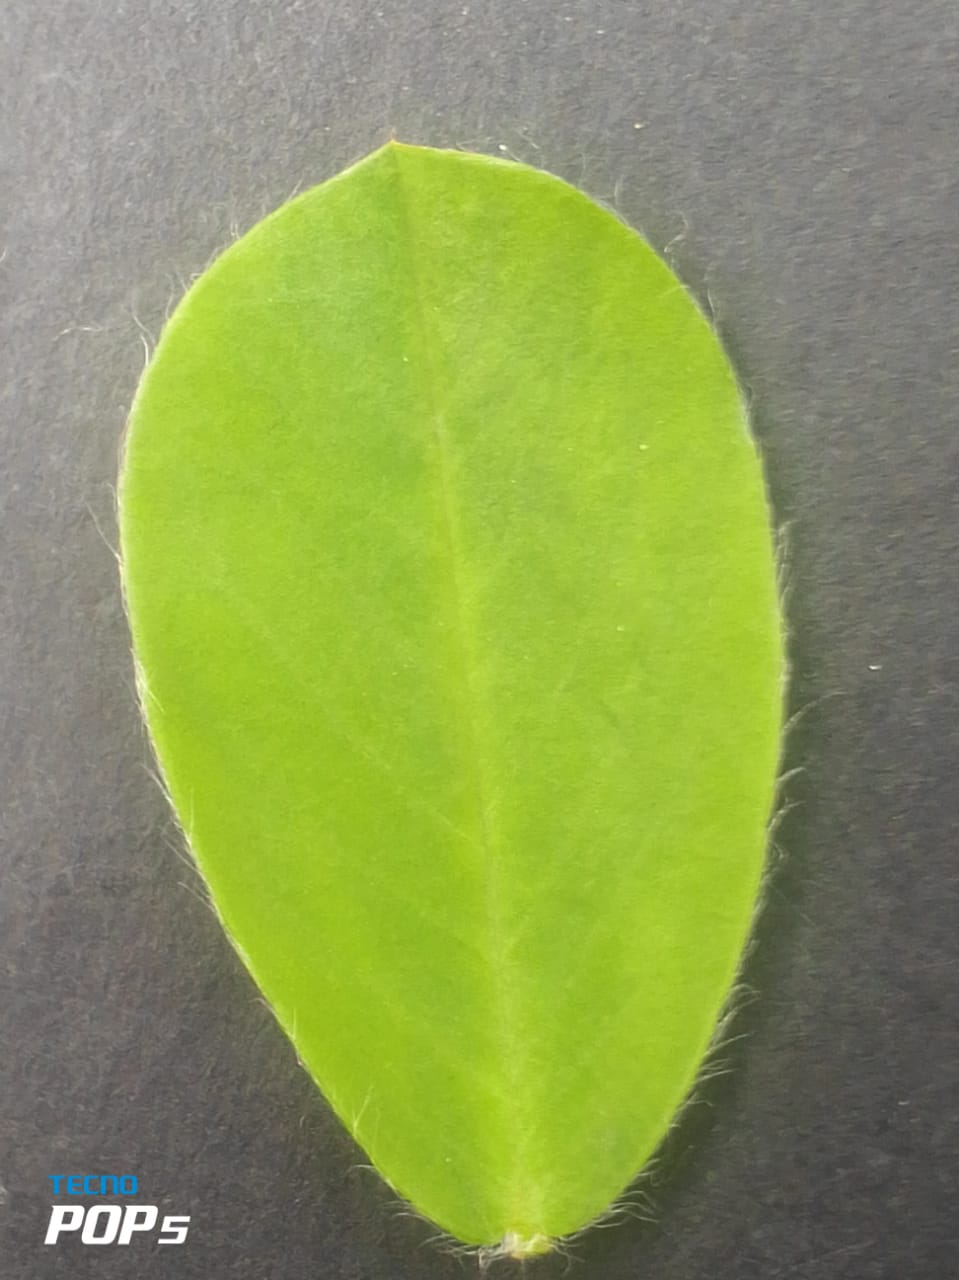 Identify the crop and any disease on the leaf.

peanut, healthy leaves
